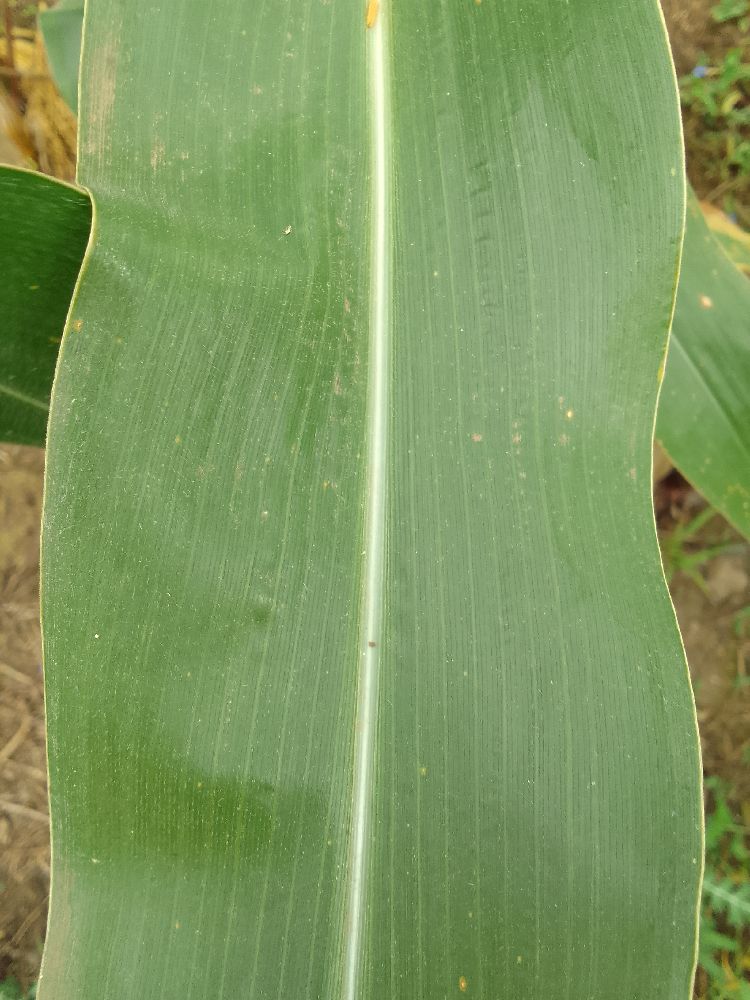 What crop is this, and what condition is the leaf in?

maize, healthy
